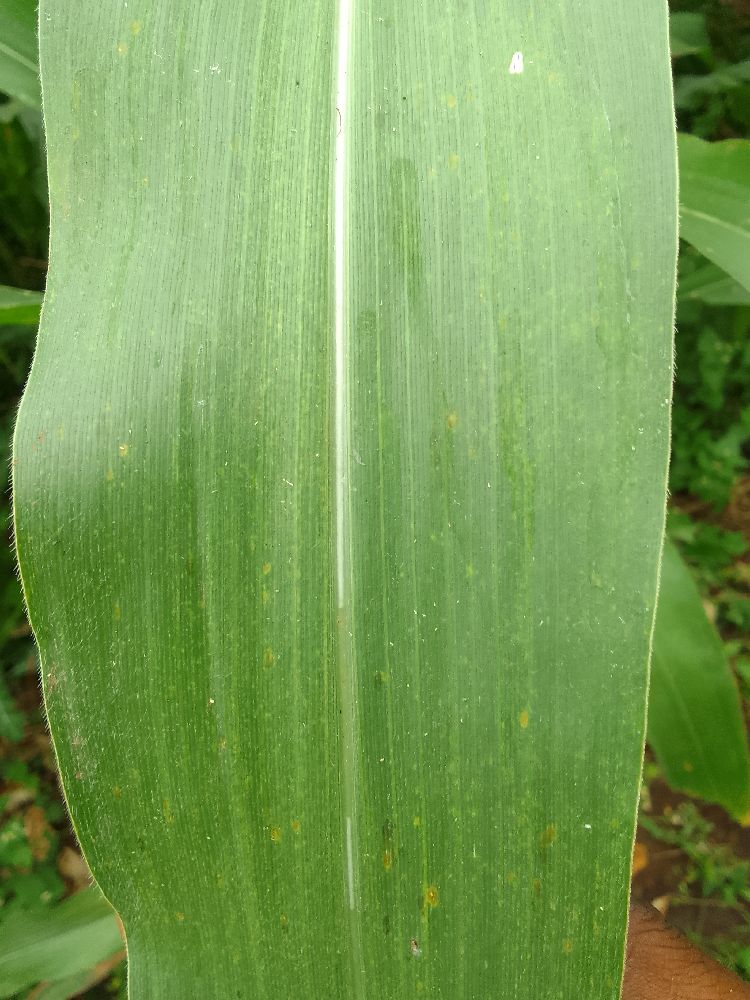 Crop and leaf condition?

maize, healthy
